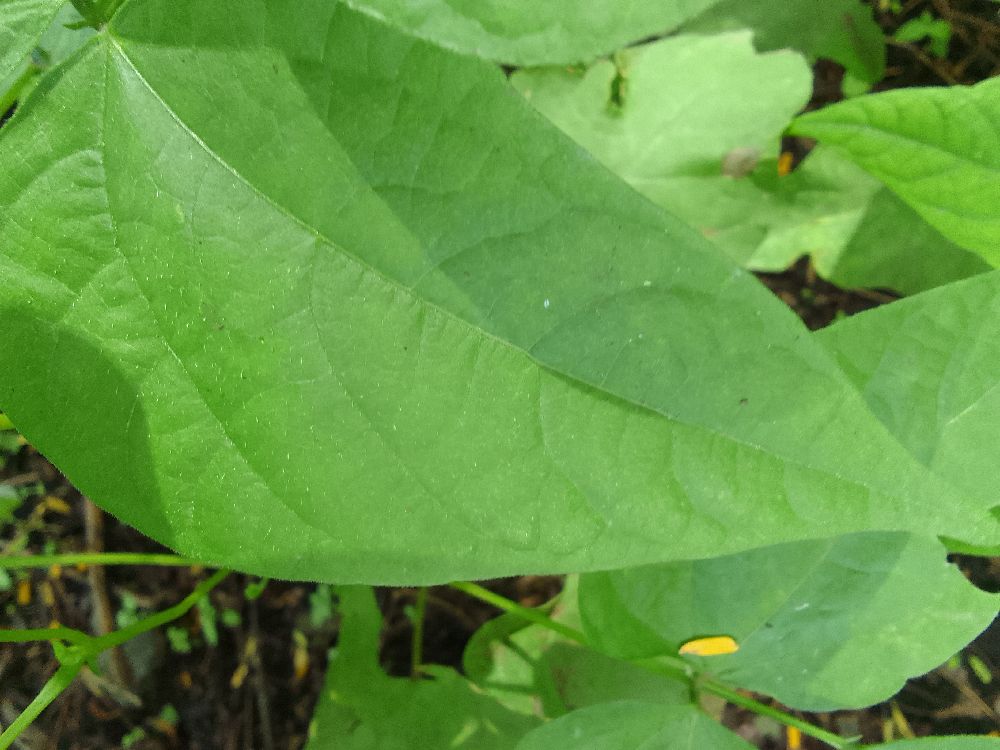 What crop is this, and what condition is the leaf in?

common bean, healthy
